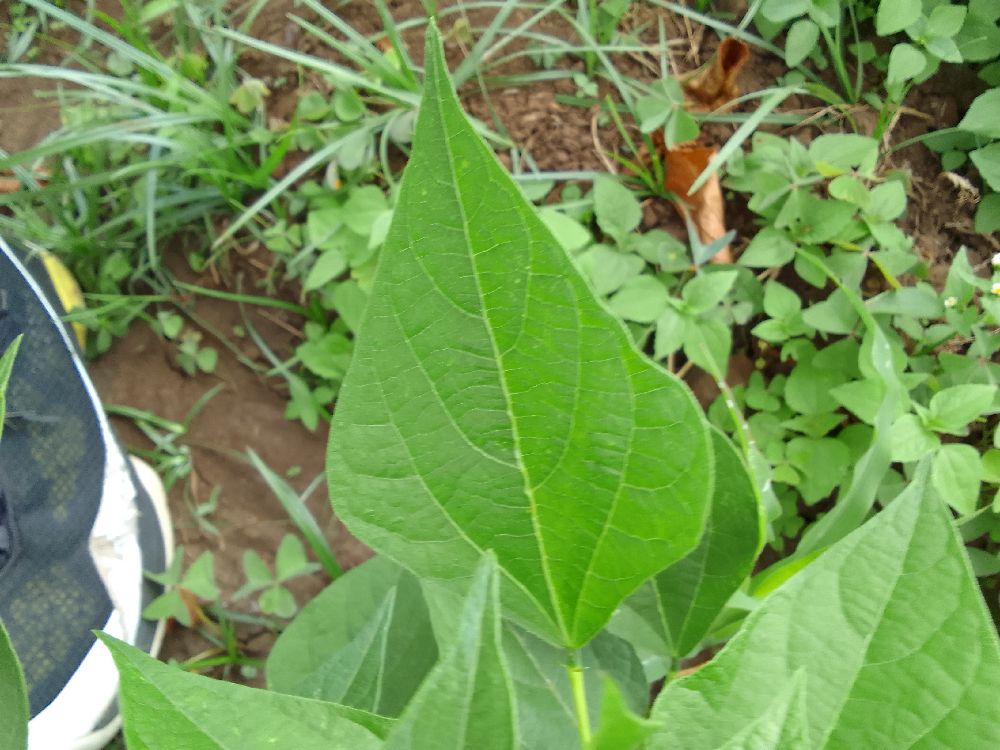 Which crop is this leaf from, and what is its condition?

common bean, healthy
